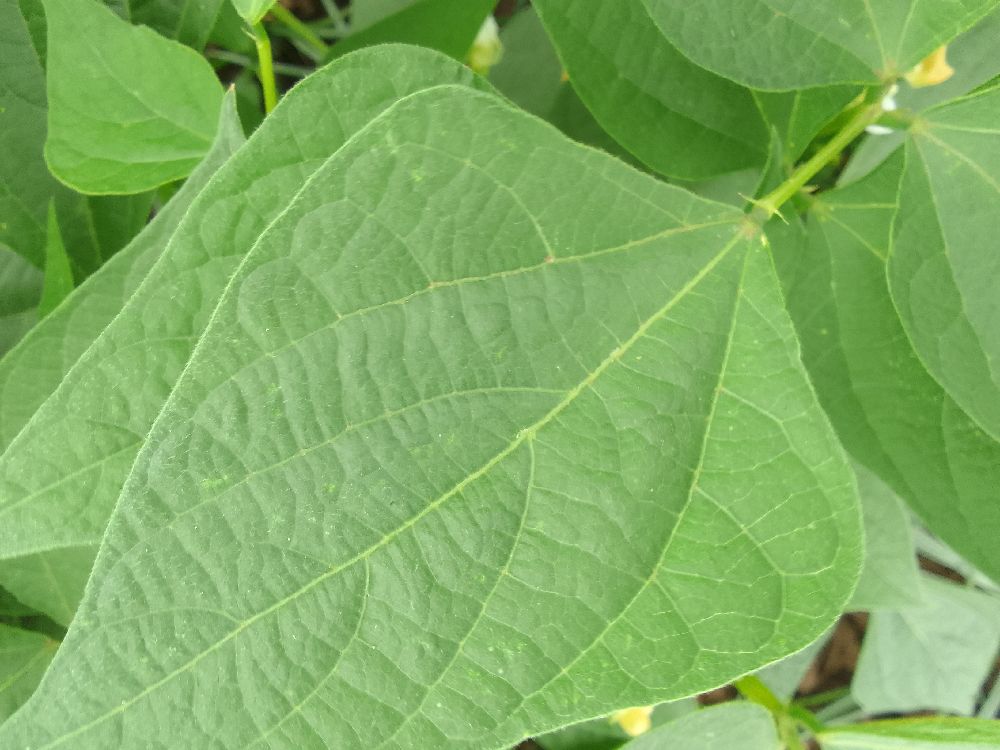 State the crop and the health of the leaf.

common bean, healthy
